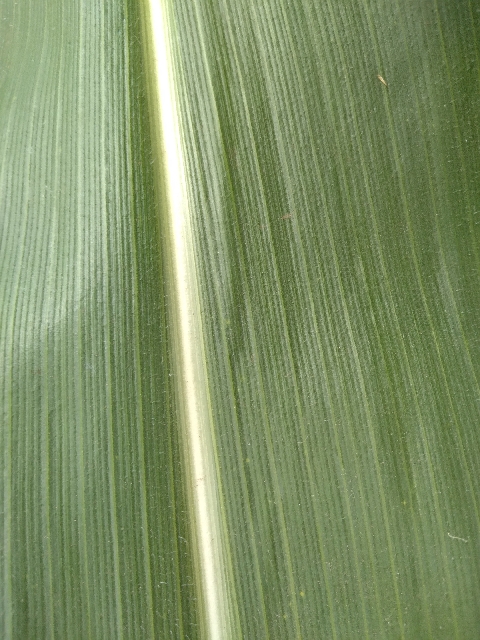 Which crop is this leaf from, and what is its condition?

maize, healthy
